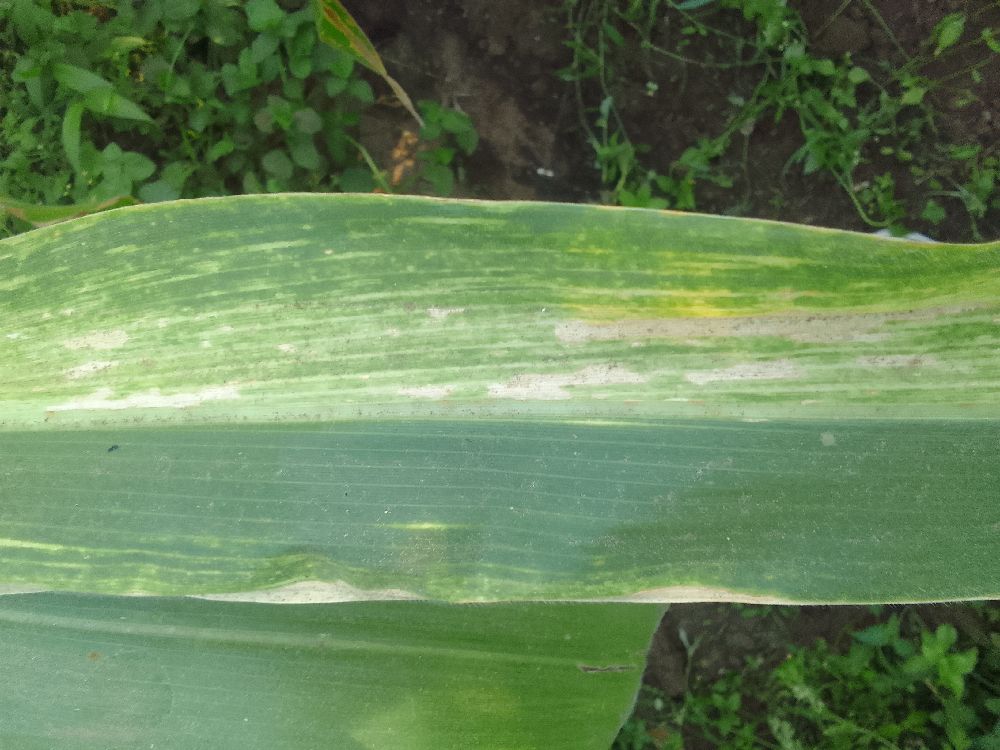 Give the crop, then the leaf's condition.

maize, maize lethal necrosis
